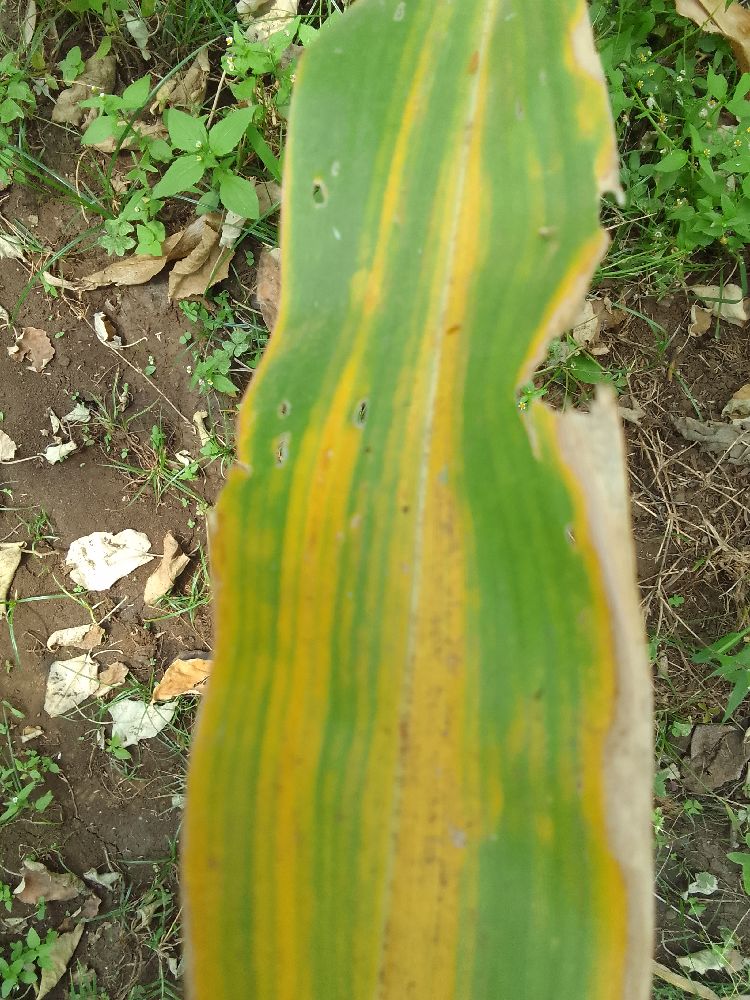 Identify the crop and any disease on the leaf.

maize, maize lethal necrosis
